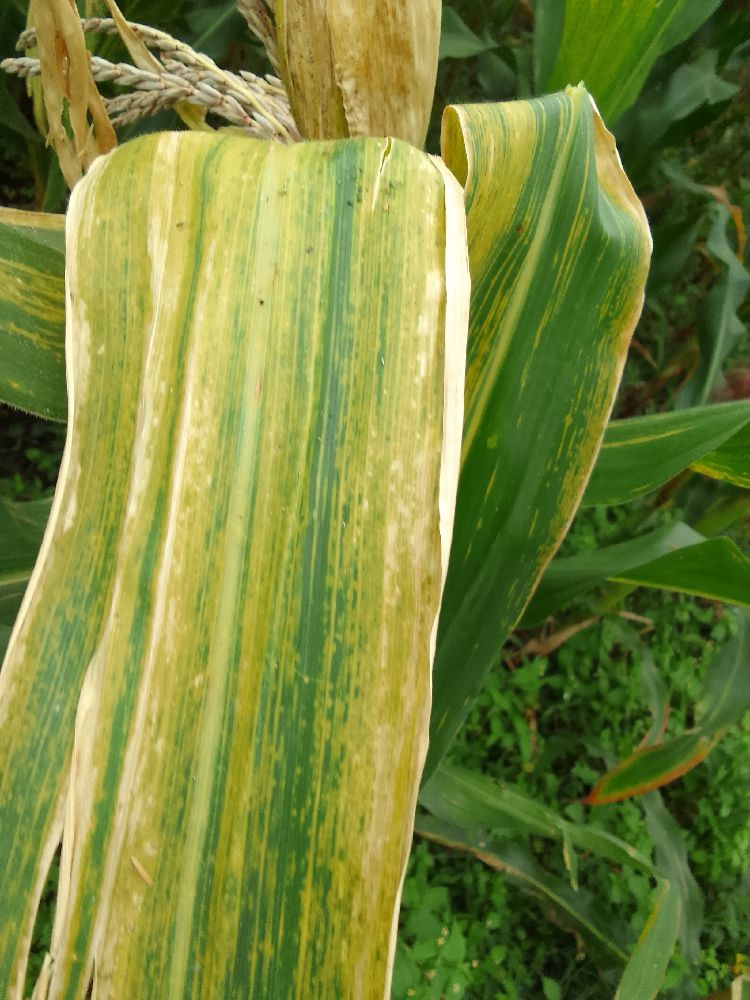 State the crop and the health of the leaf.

maize, maize lethal necrosis
